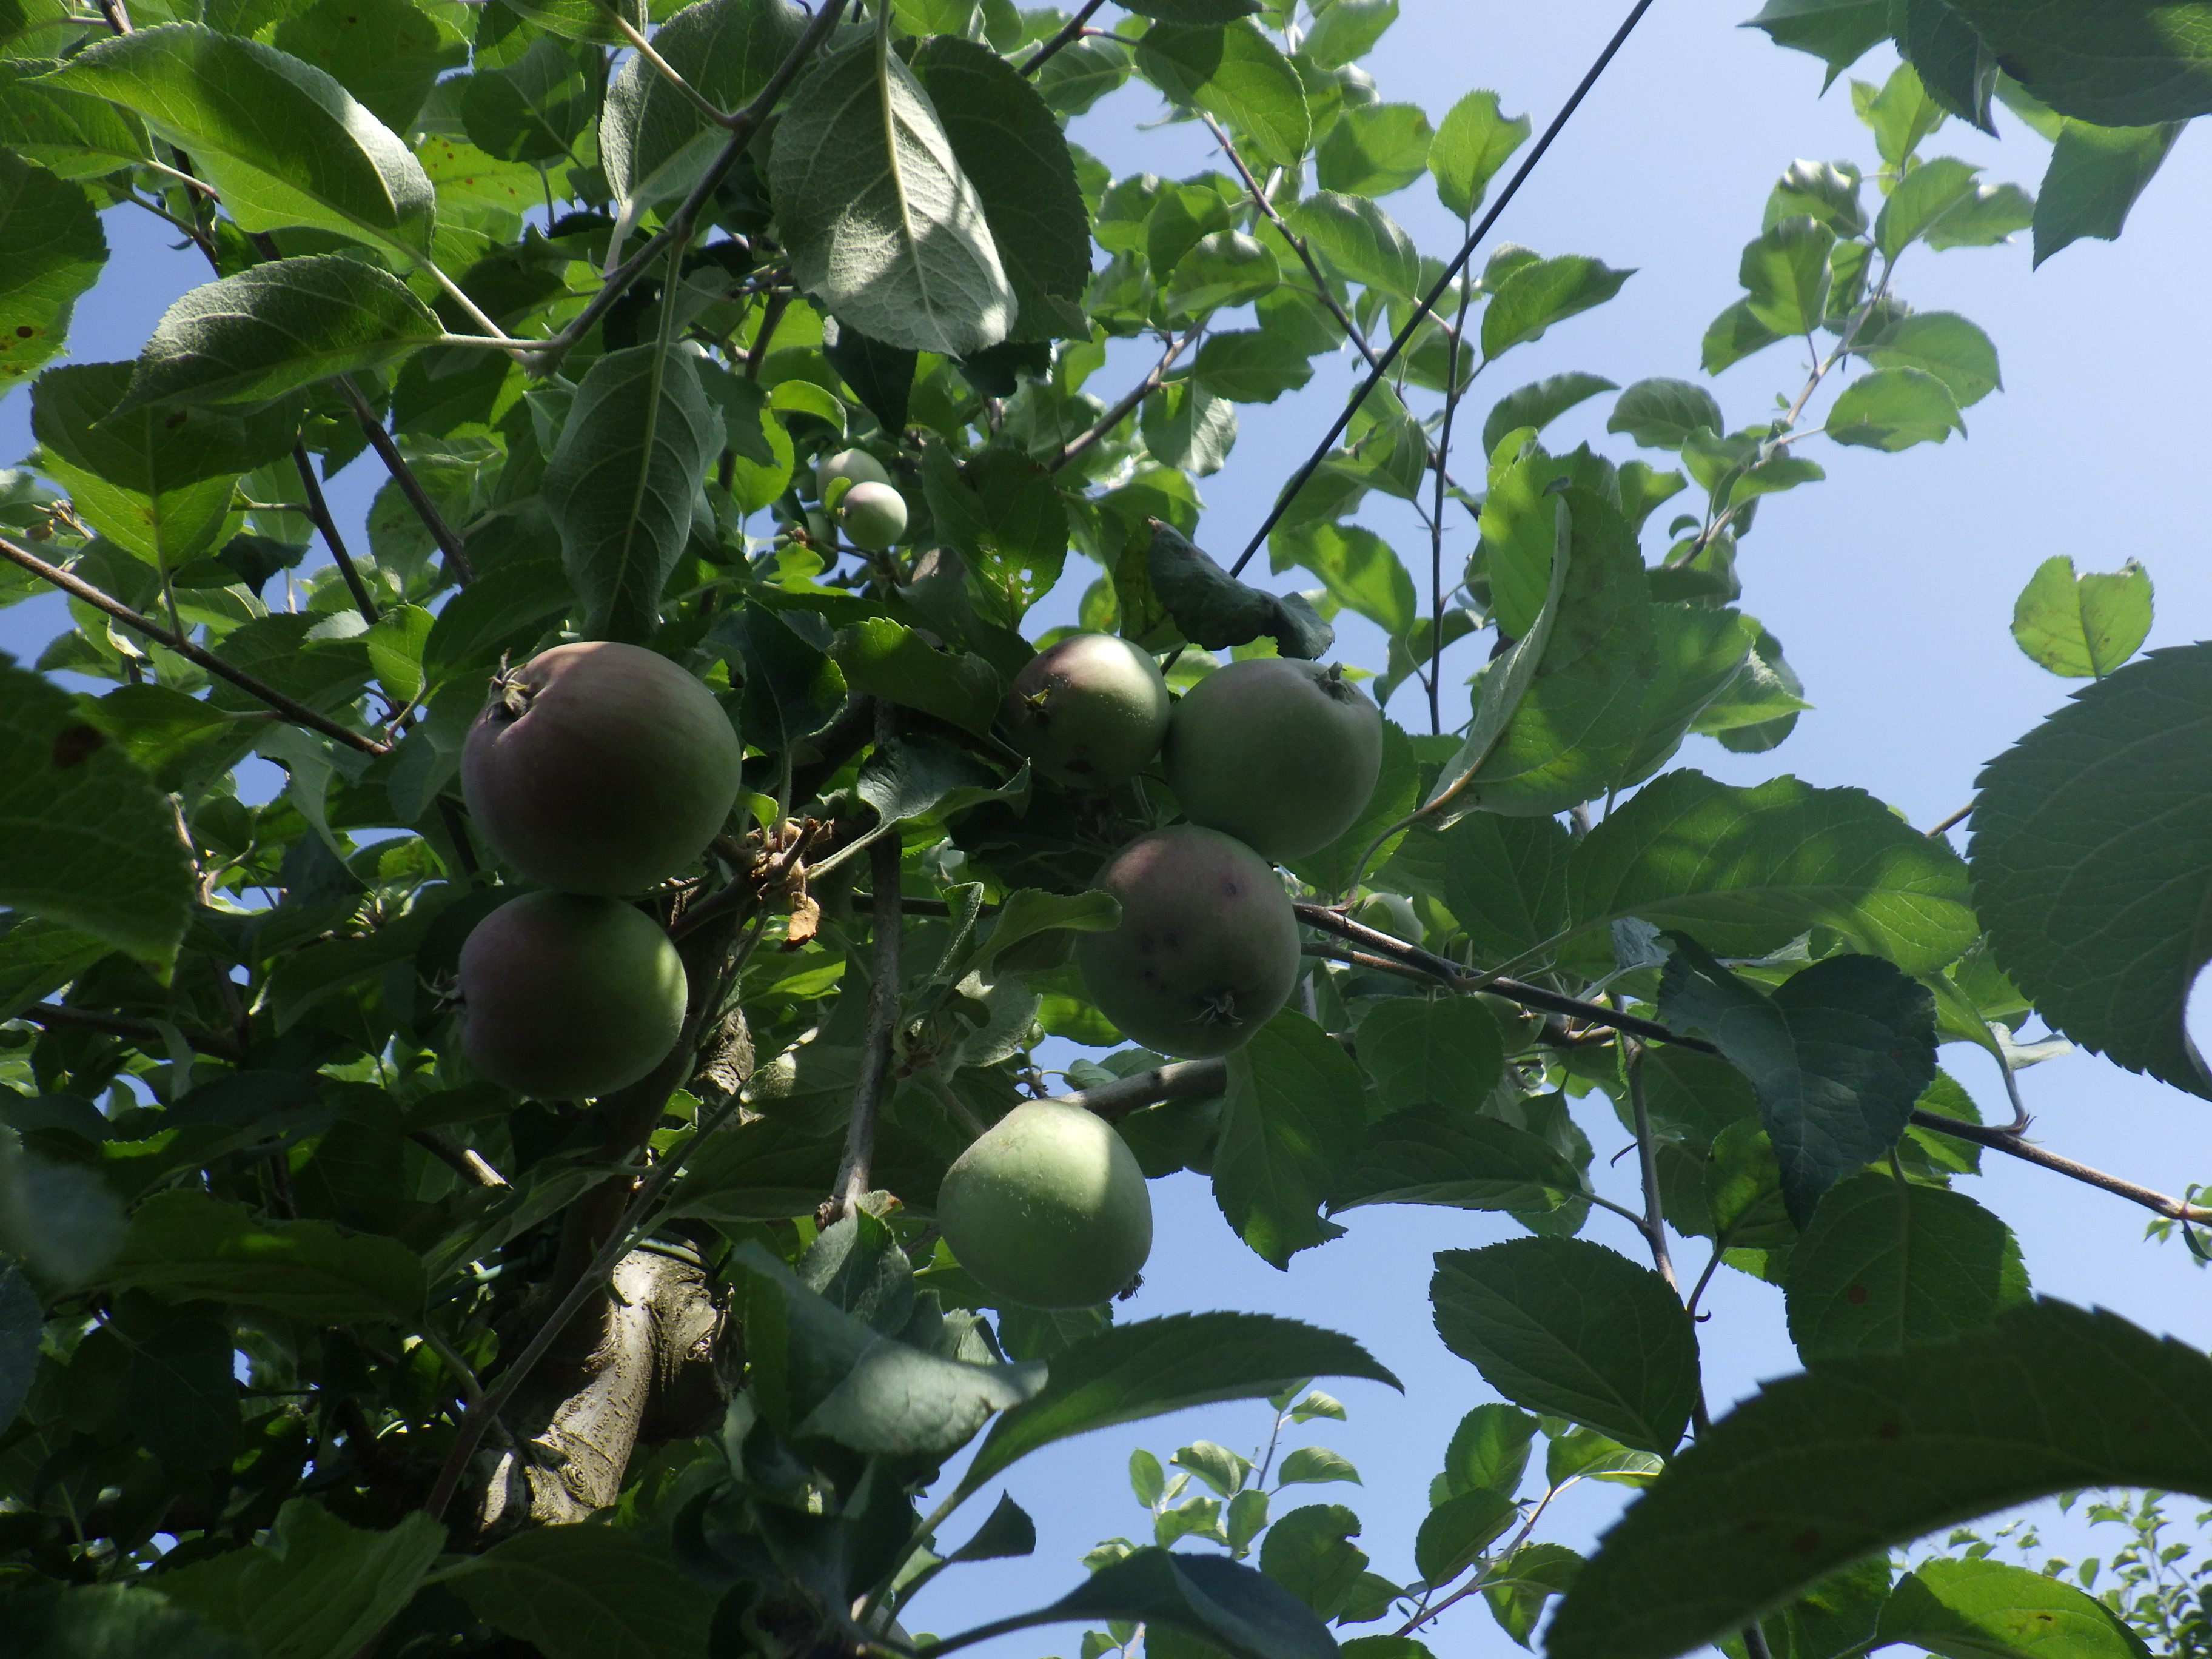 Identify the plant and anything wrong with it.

apple, alternaria, scab
